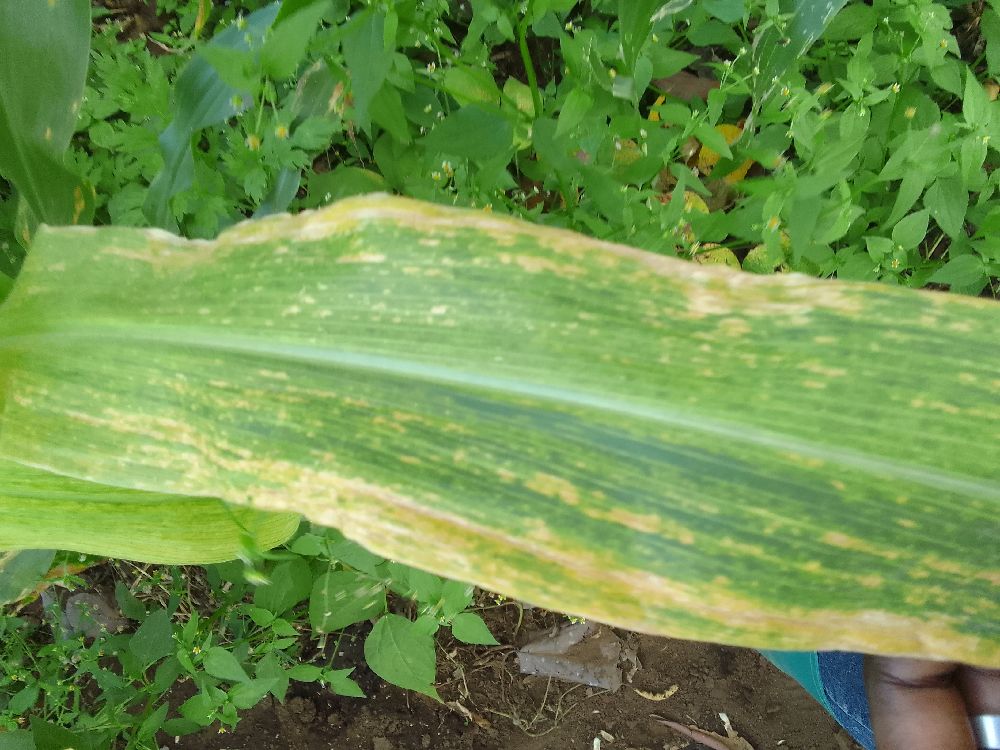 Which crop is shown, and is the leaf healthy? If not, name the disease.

maize, maize lethal necrosis
